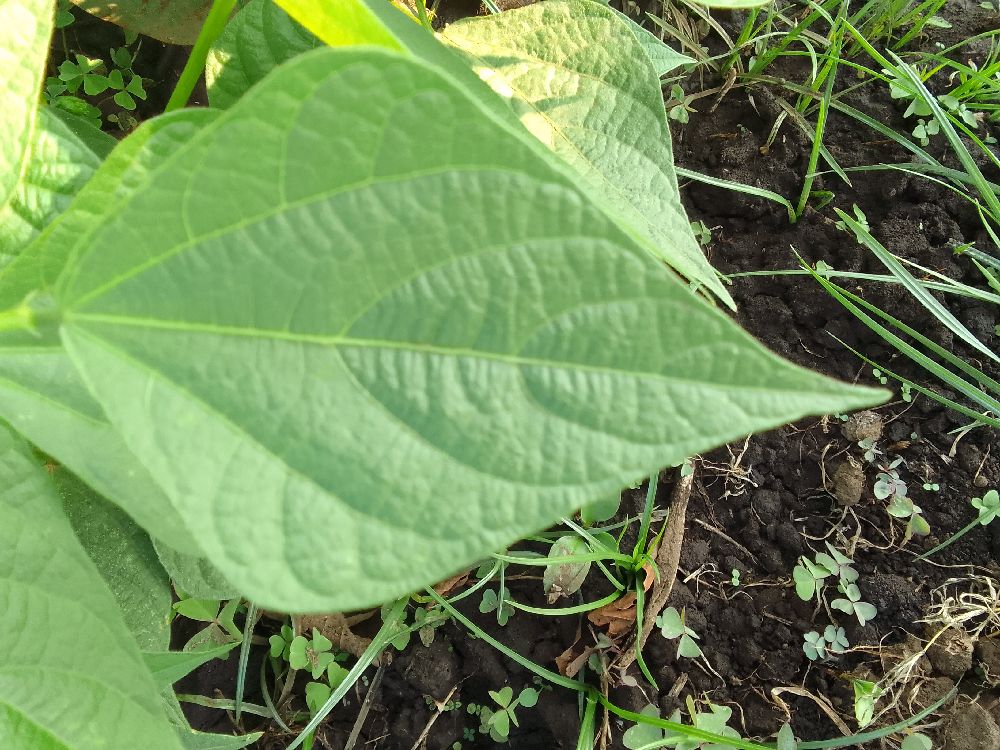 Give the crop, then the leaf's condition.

common bean, healthy
